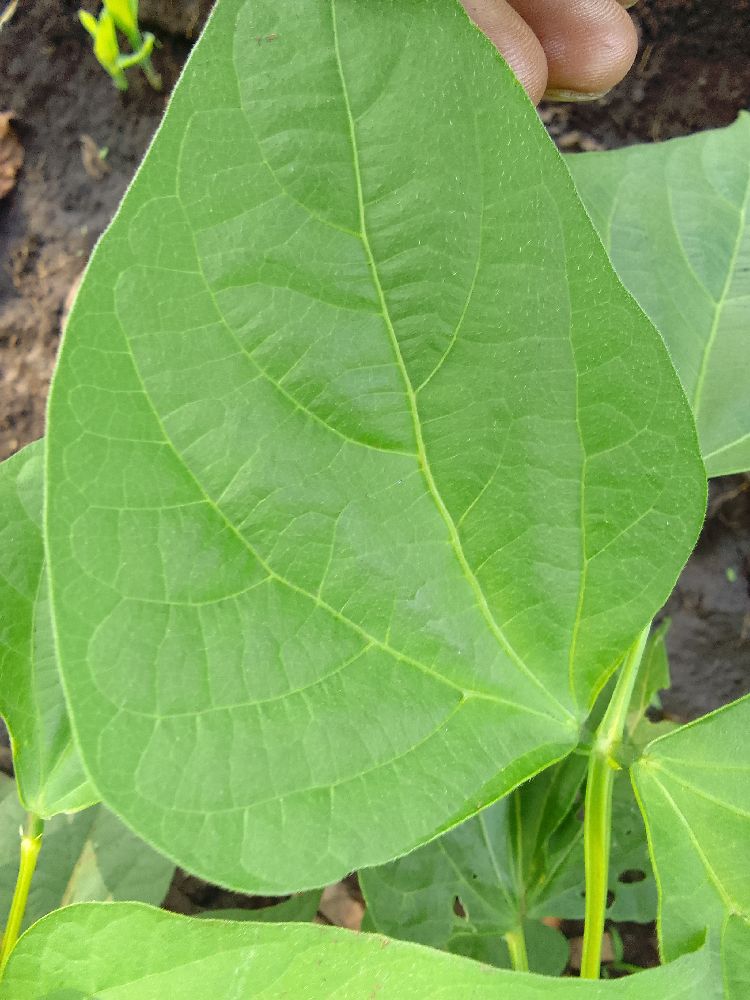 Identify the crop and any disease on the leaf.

common bean, healthy
